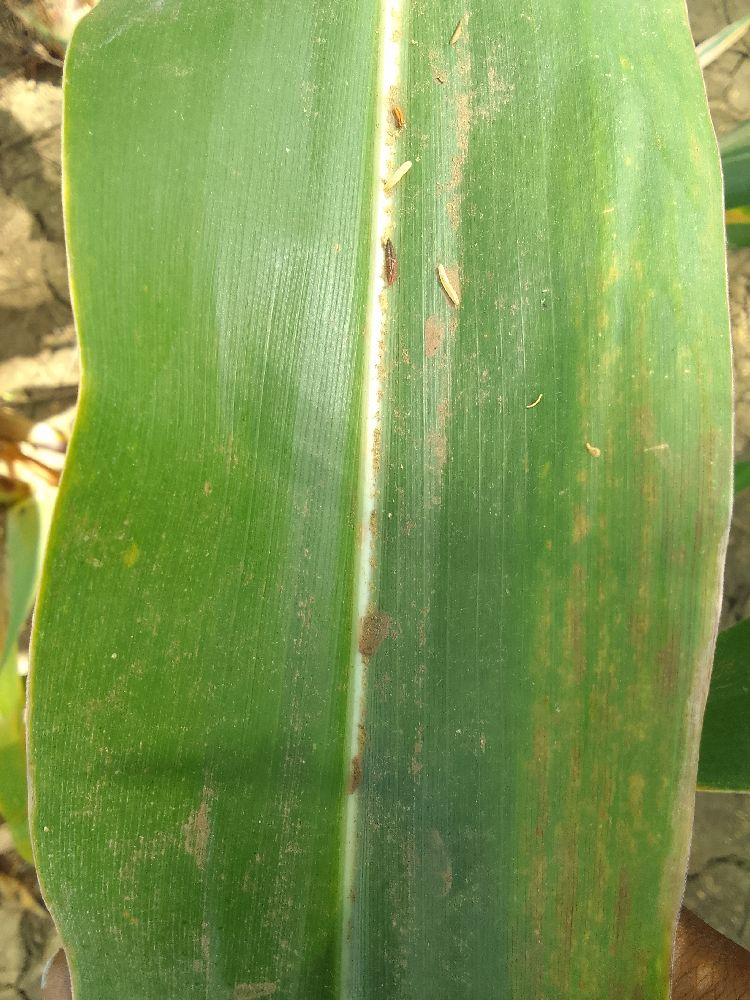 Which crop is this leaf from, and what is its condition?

maize, healthy
